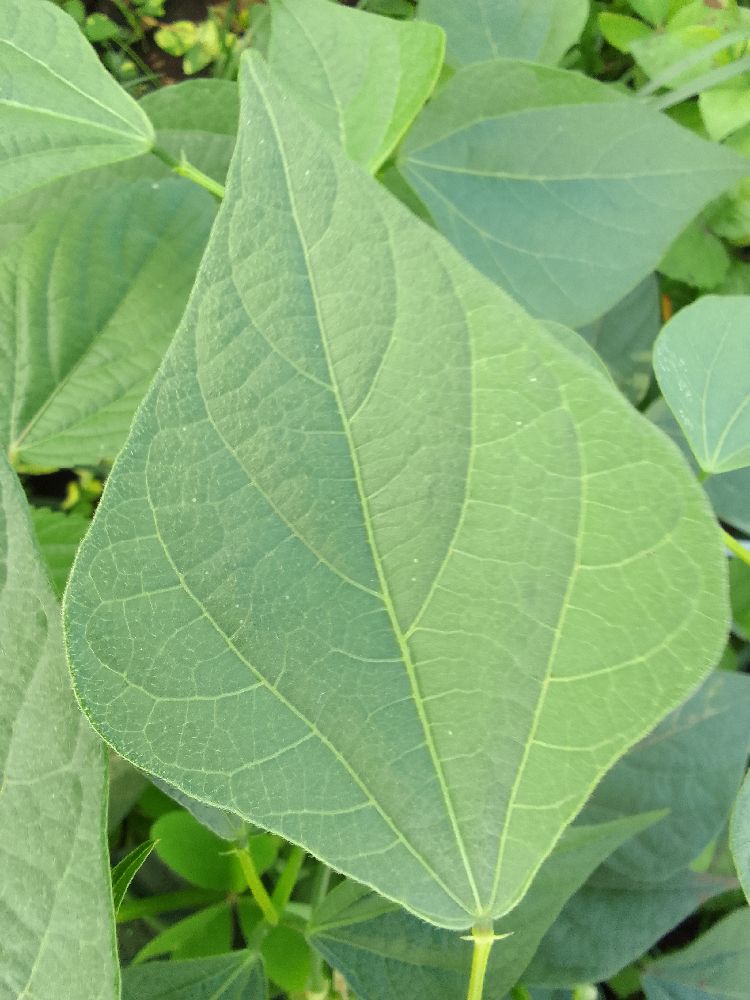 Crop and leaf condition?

common bean, healthy
